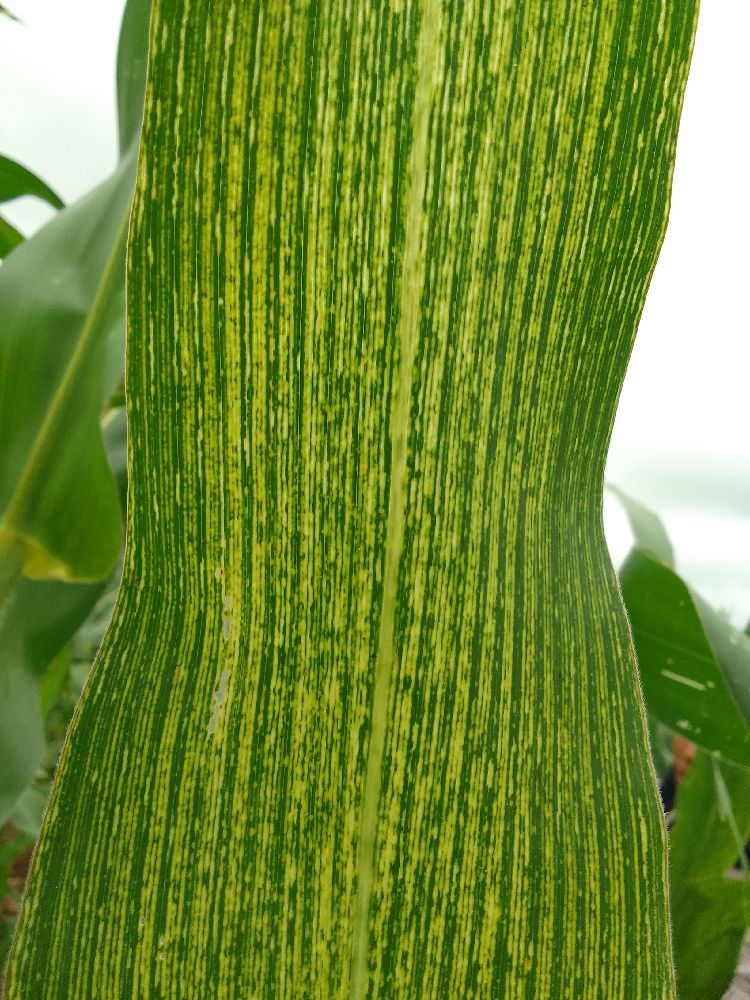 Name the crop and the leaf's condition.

maize, maize streak virus
